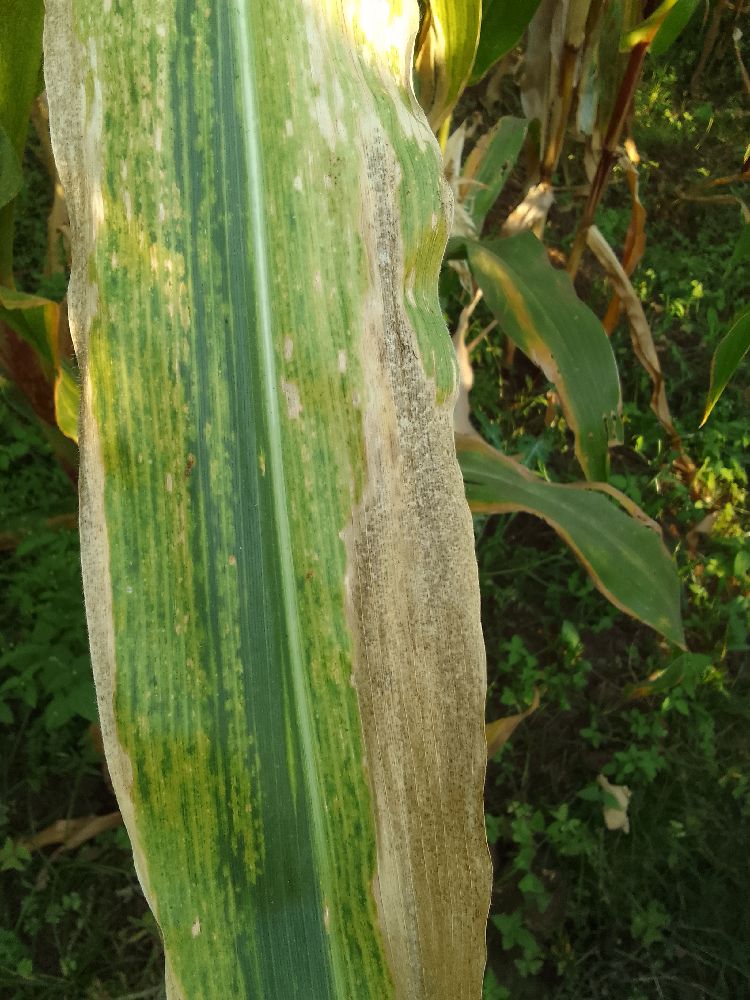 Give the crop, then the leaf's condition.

maize, maize lethal necrosis
